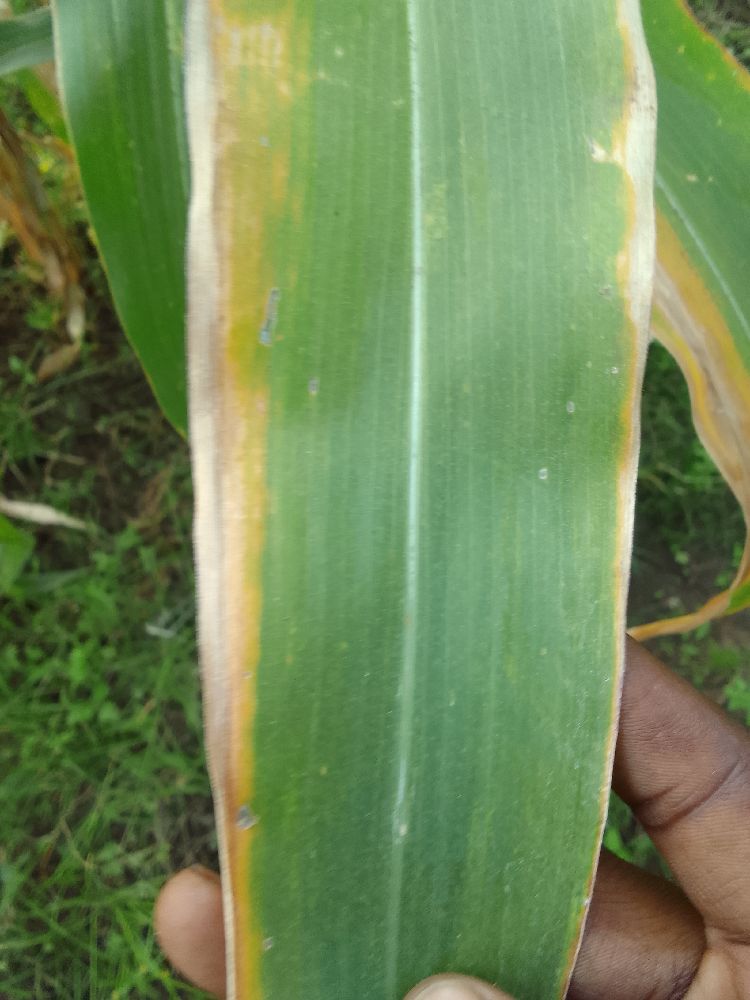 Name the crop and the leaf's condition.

maize, maize lethal necrosis
